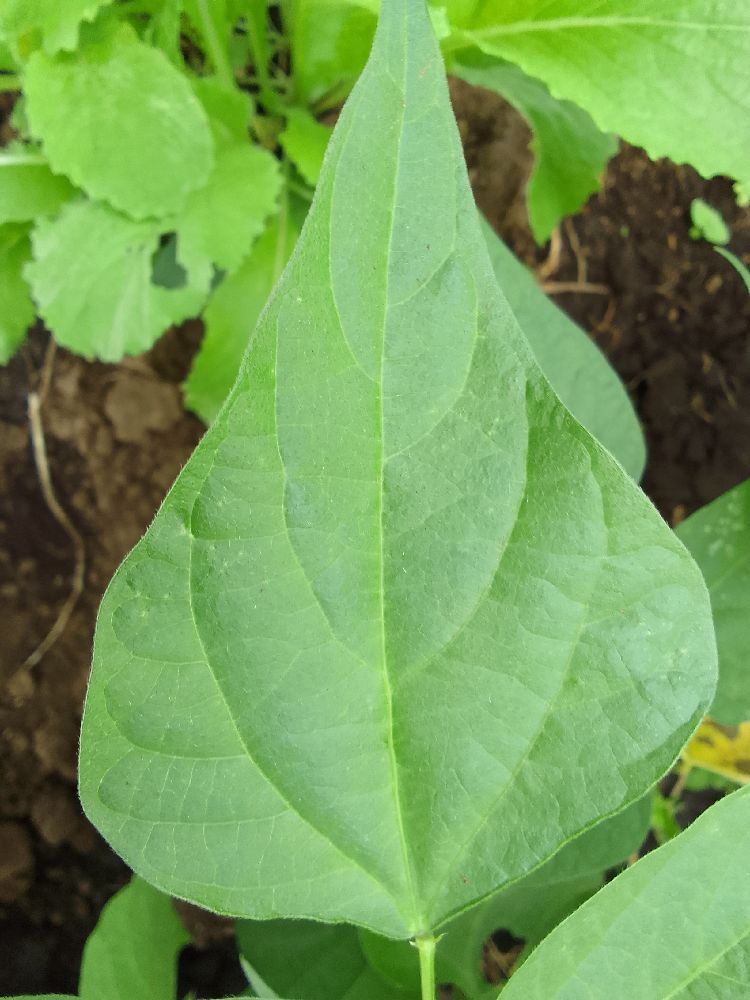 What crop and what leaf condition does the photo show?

common bean, healthy
